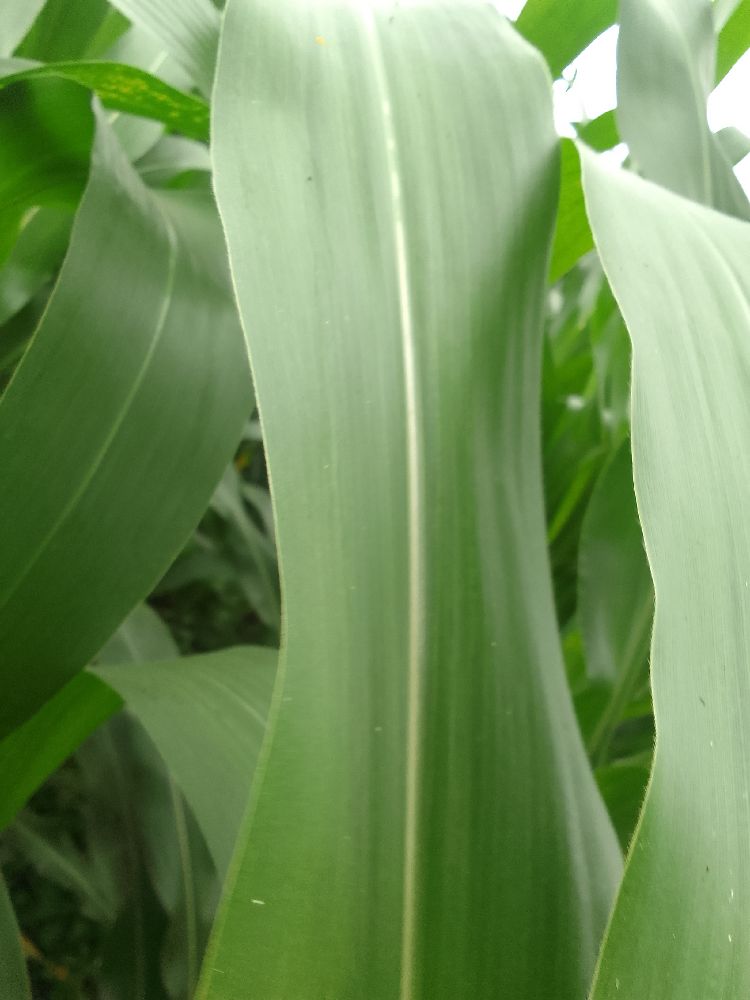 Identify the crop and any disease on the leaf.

maize, healthy
